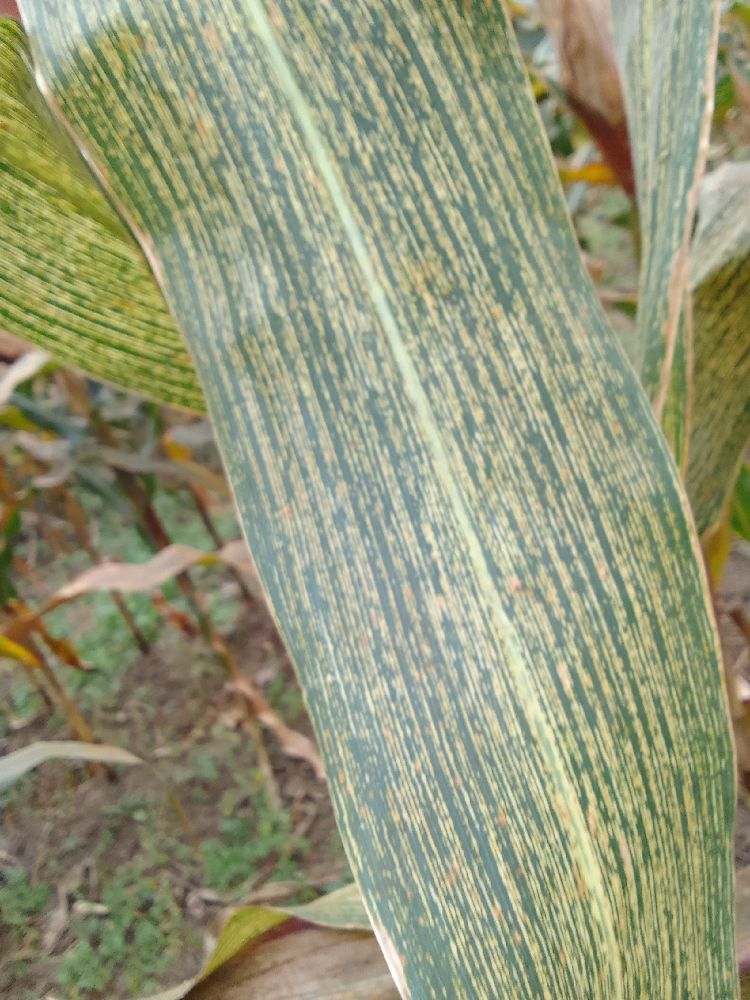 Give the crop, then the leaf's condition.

maize, maize streak virus
